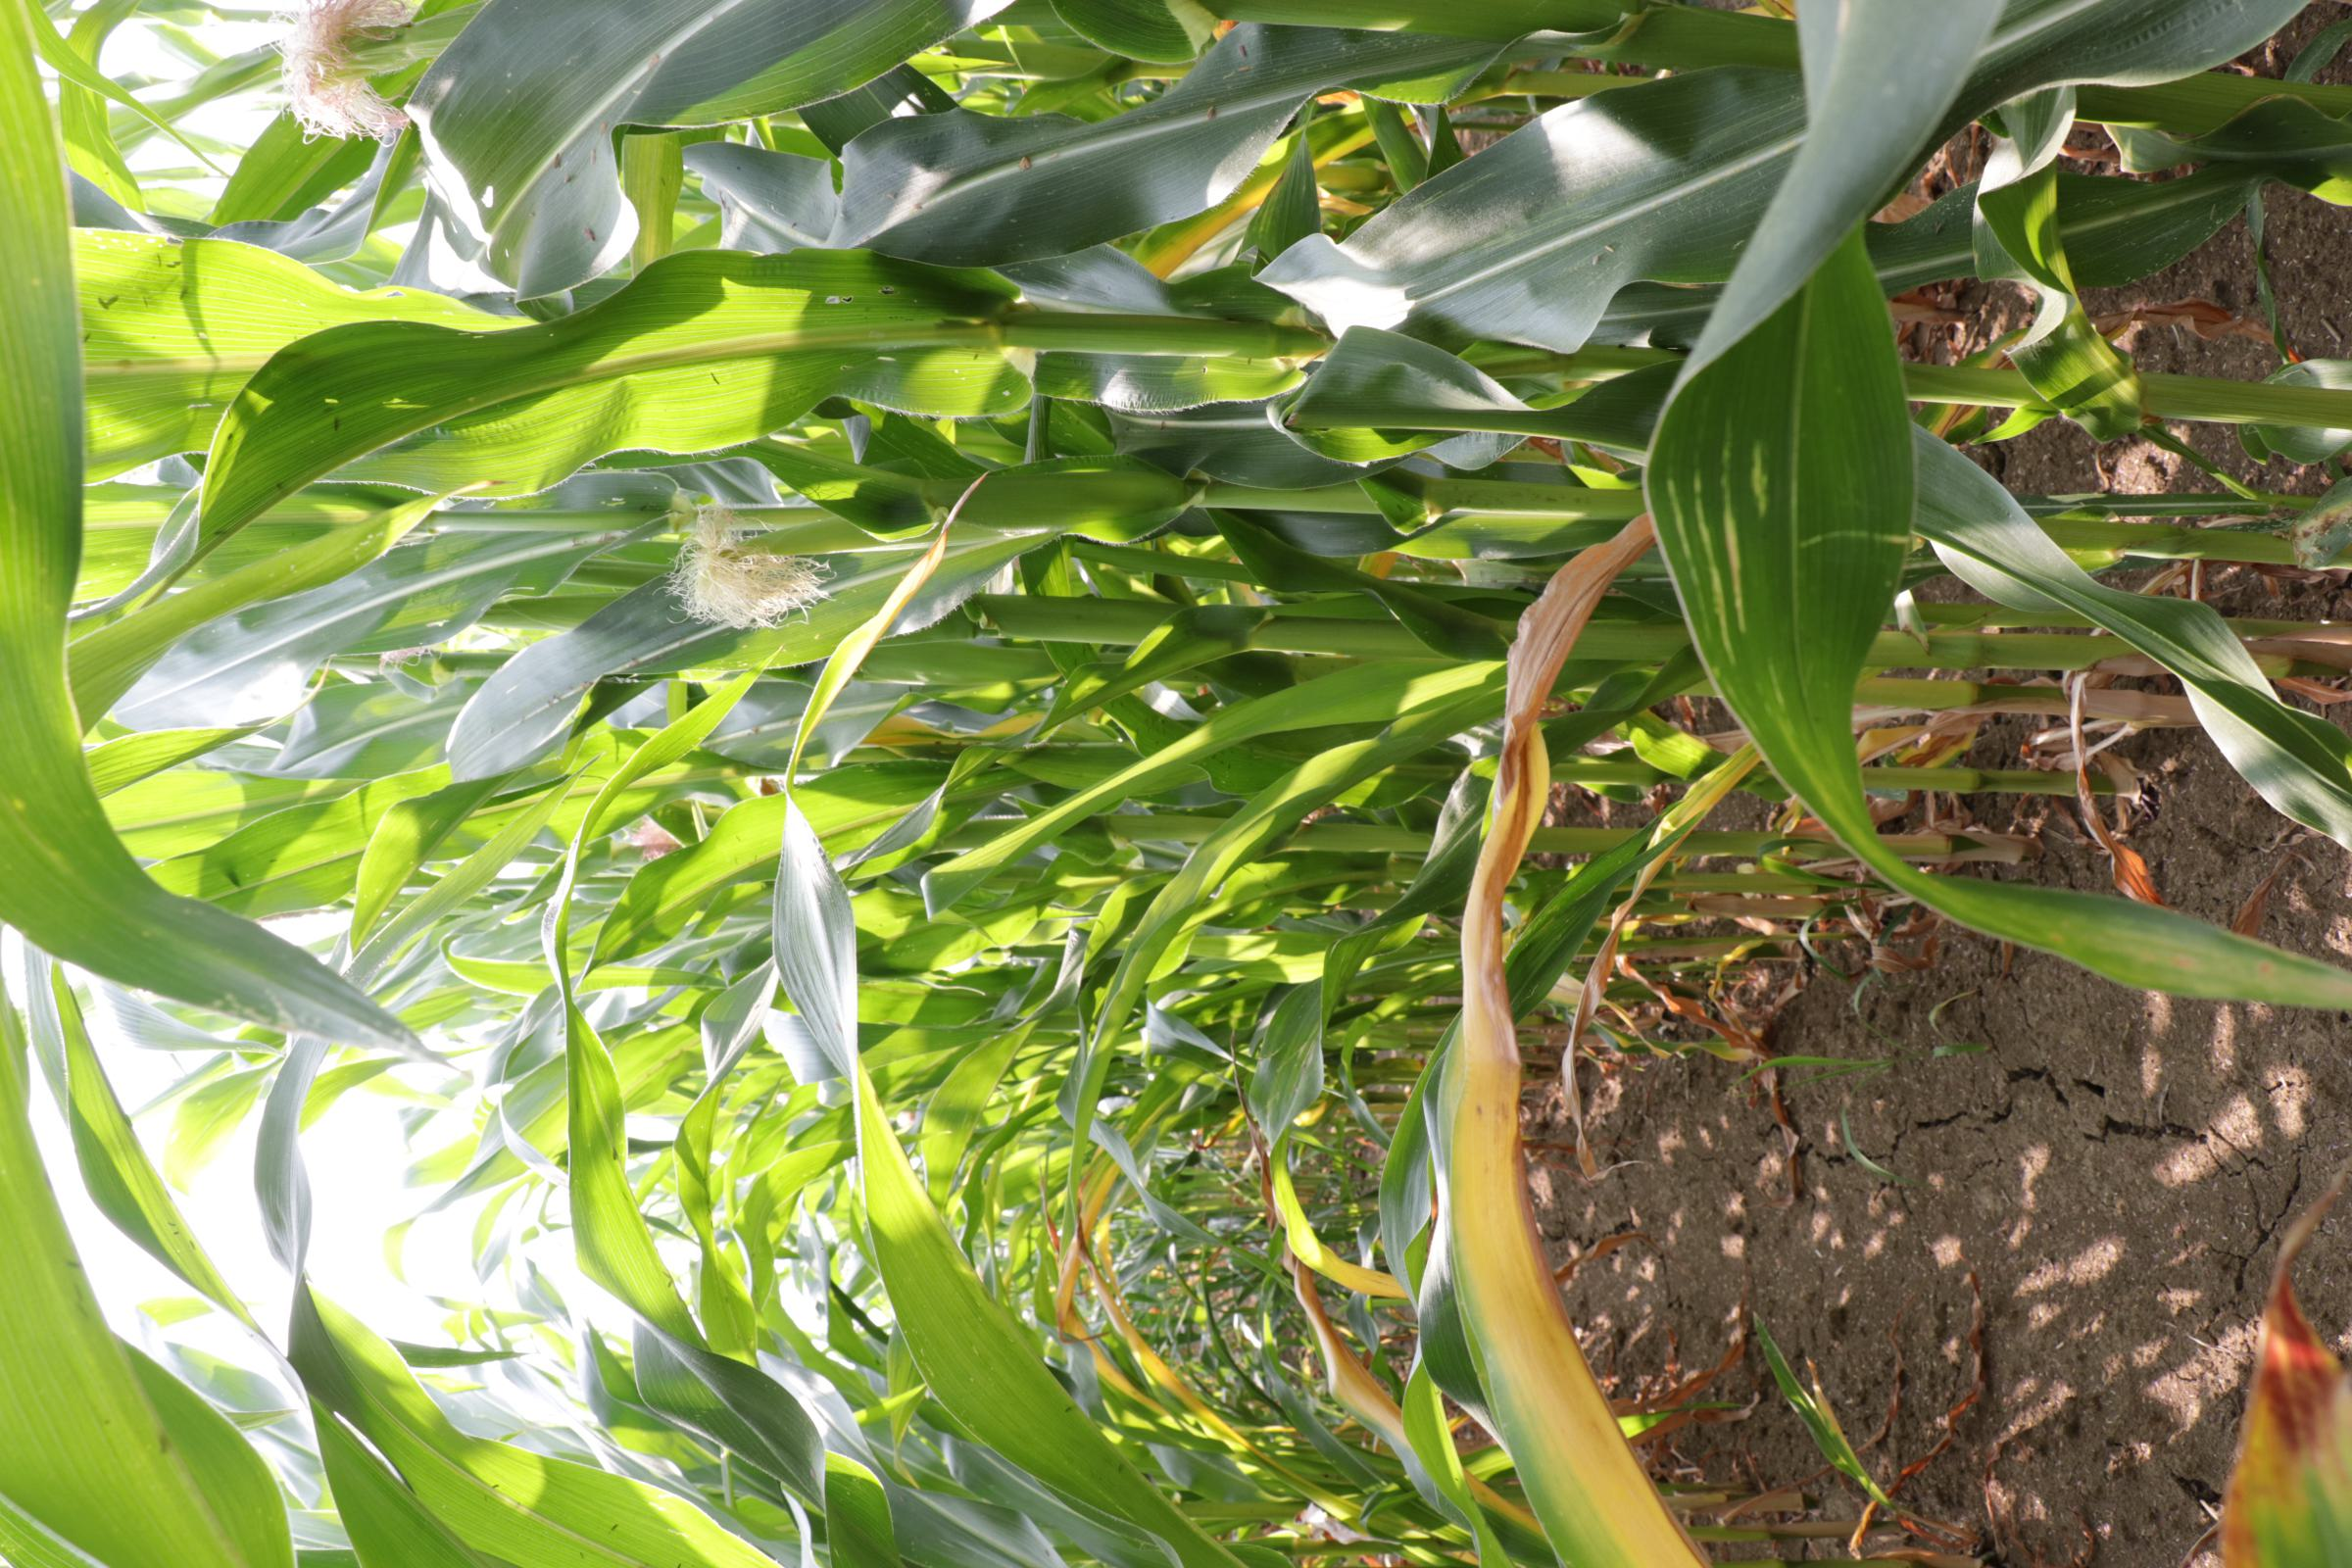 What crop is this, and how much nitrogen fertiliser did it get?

maize, full nitrogen fertilisation
